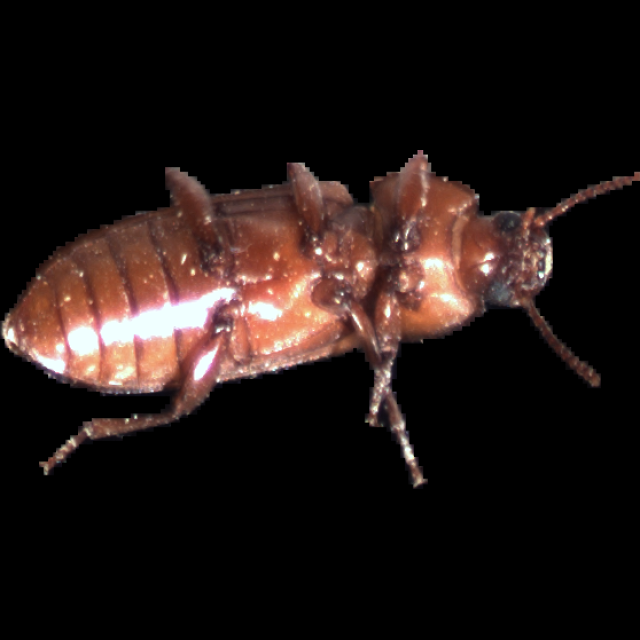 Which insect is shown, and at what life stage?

mealworm beetle
